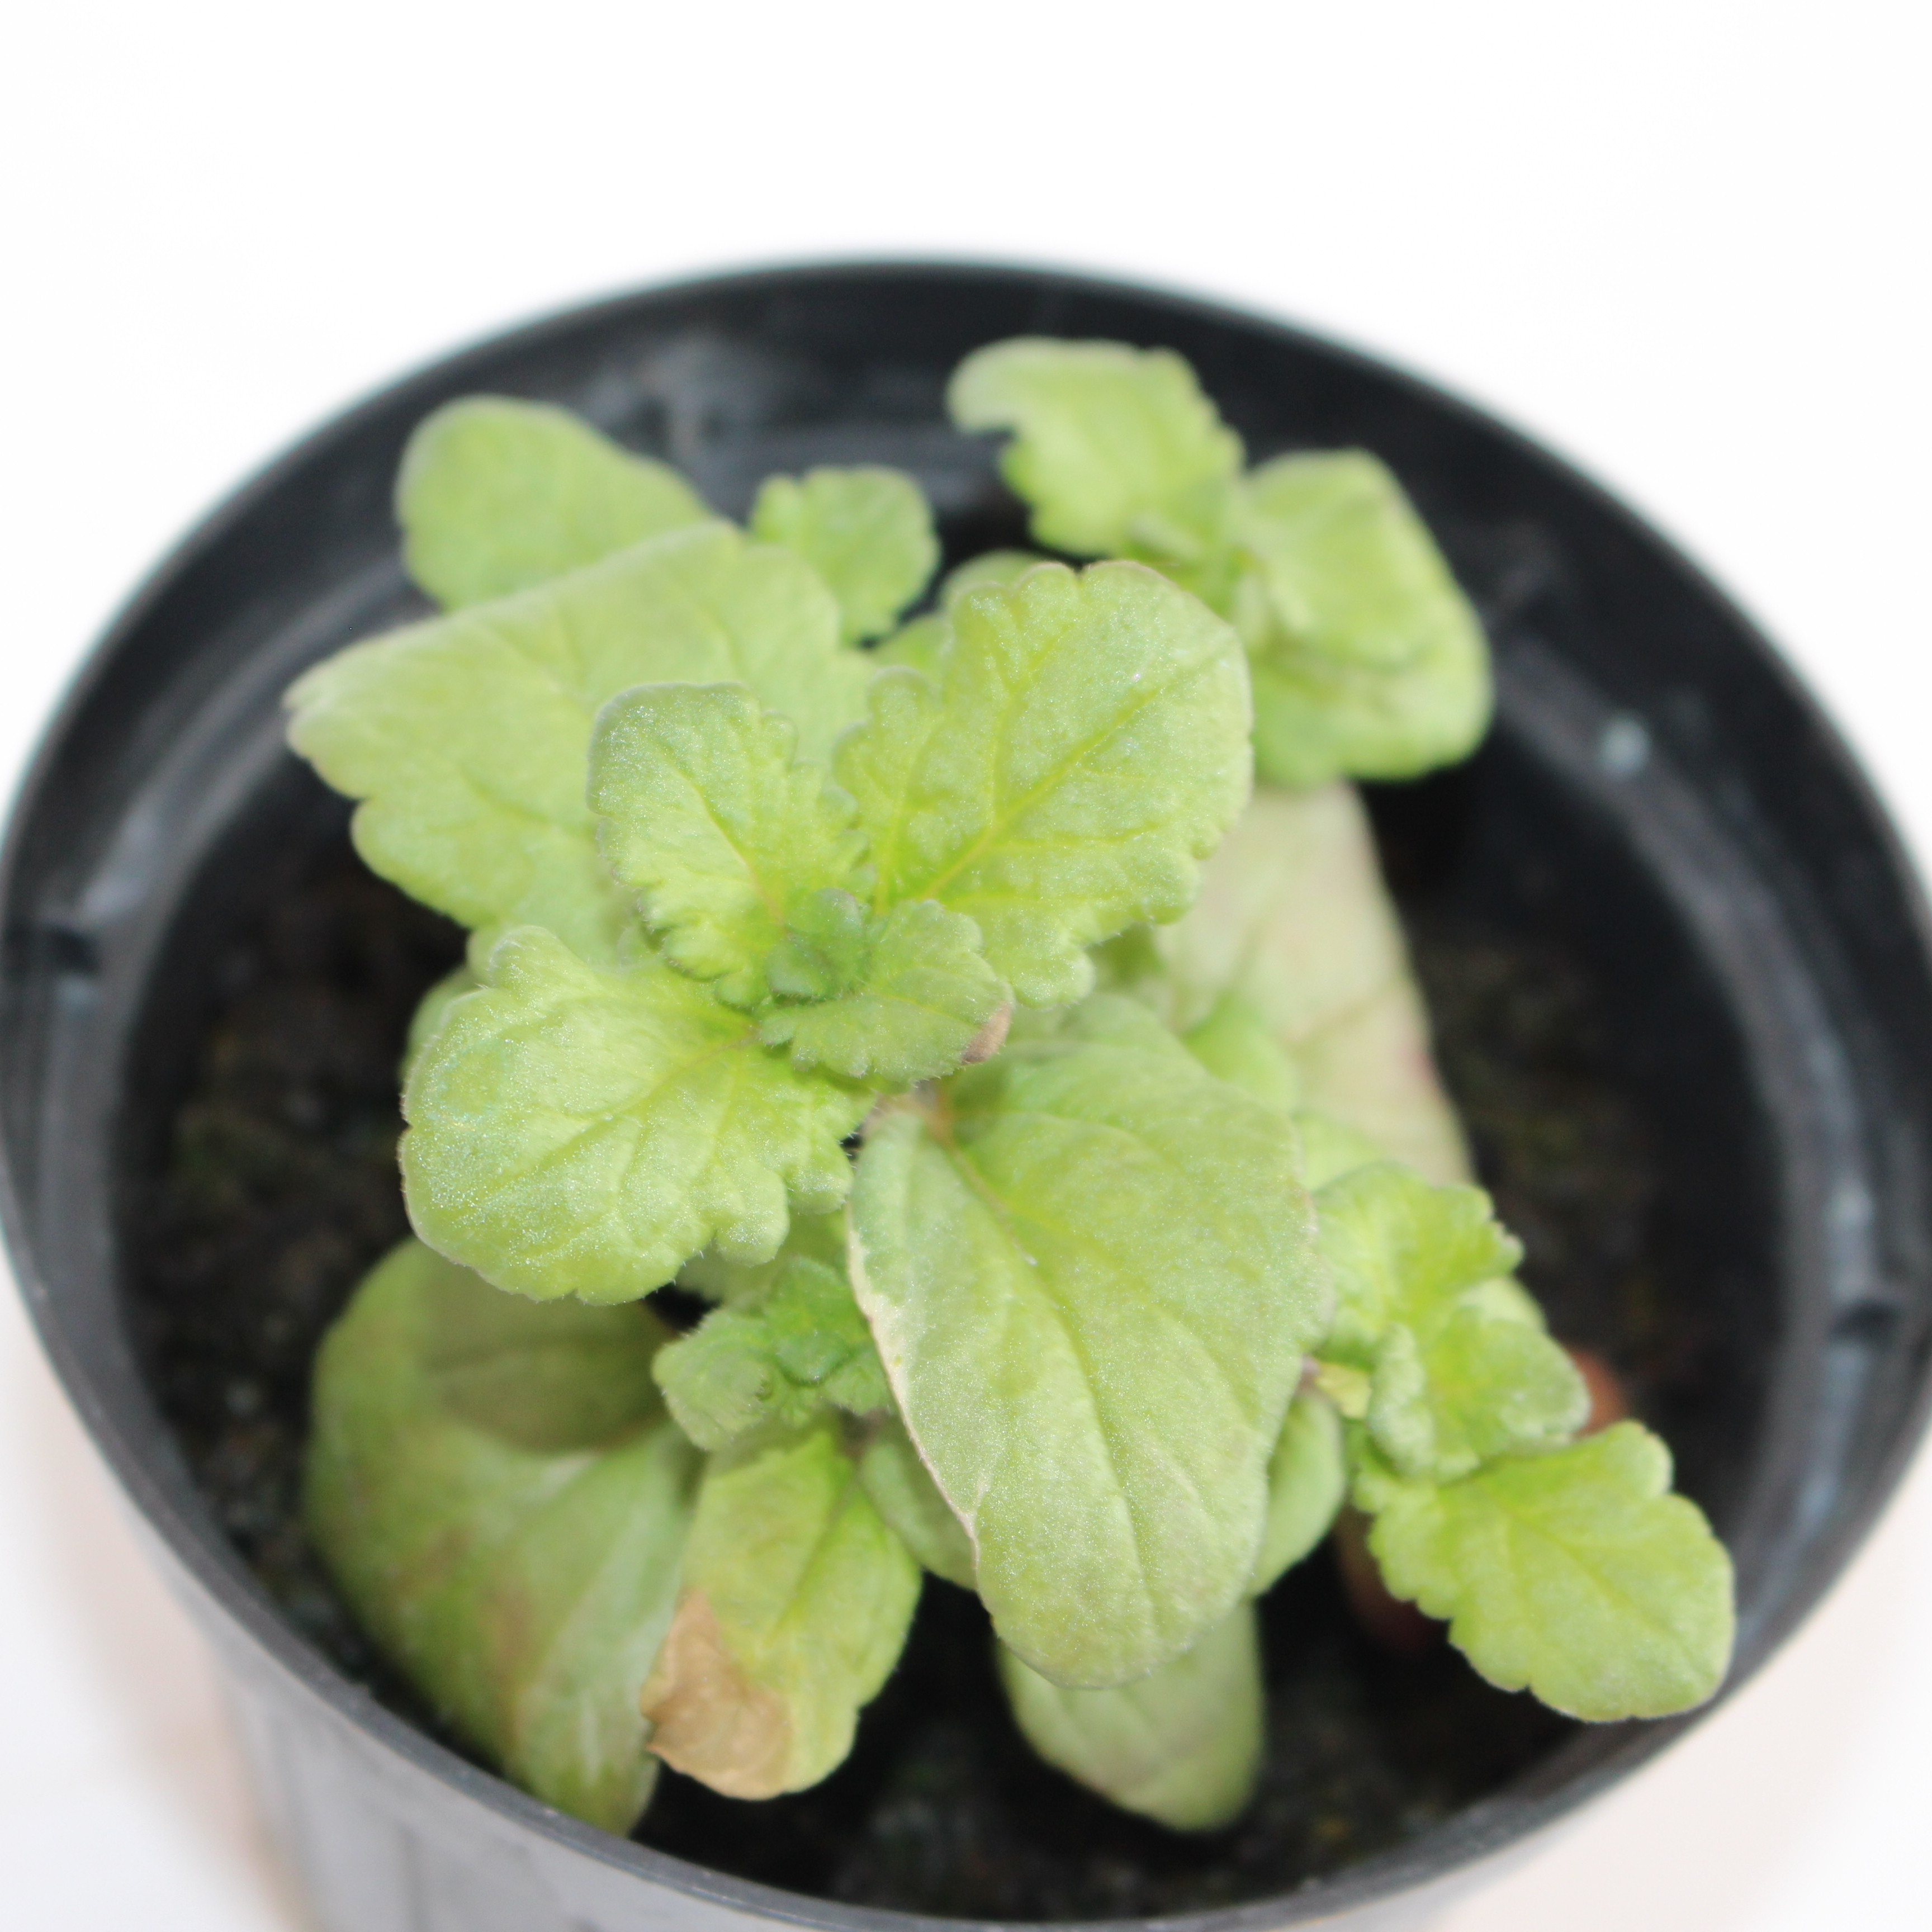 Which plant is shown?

Veronica persica
